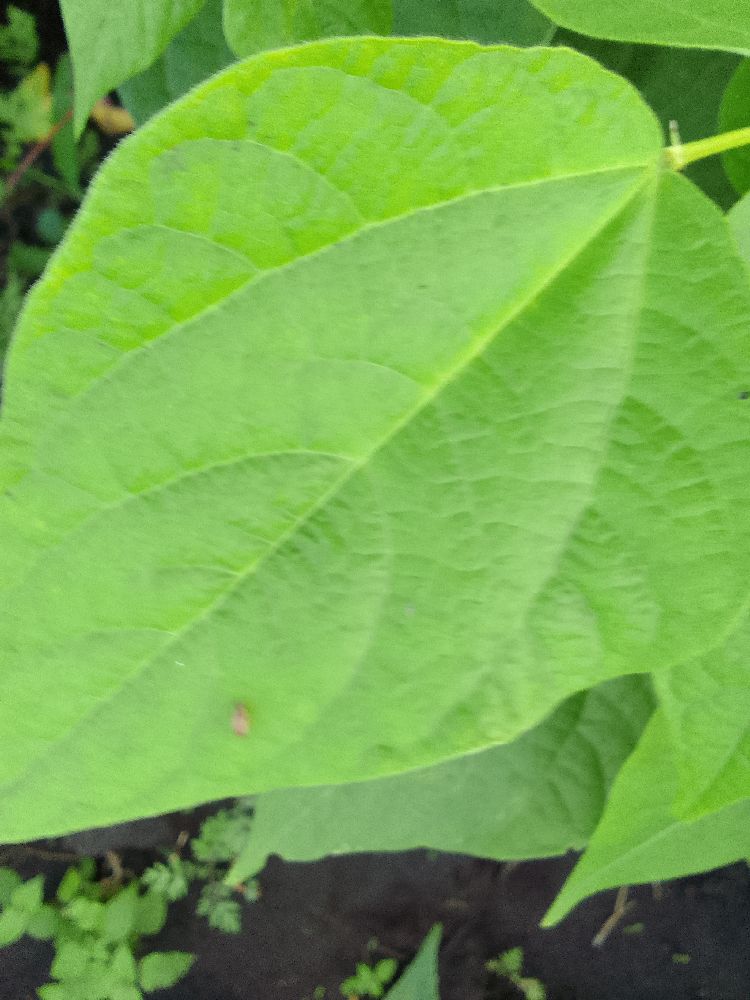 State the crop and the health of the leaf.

common bean, healthy
